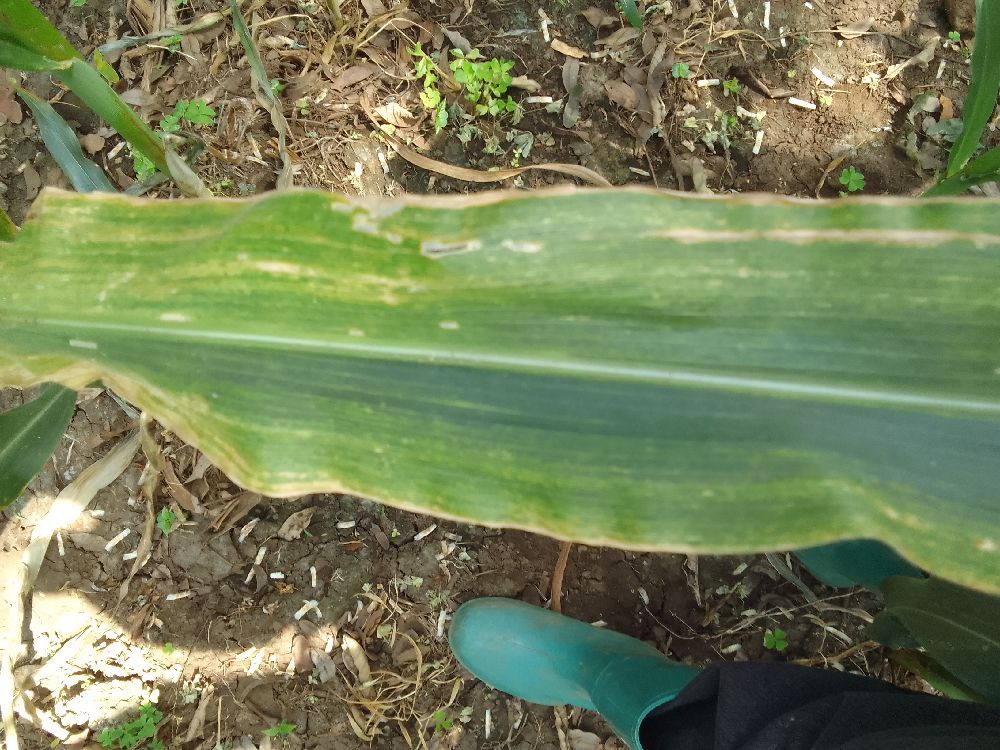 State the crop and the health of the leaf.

maize, maize lethal necrosis
